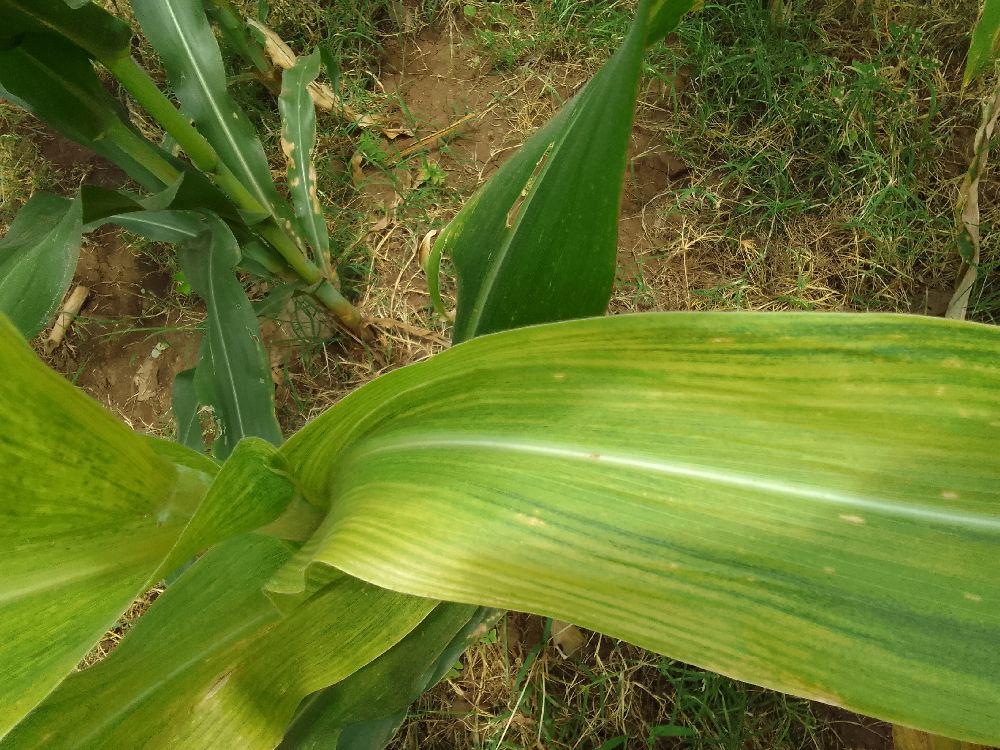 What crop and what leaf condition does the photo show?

maize, maize lethal necrosis
